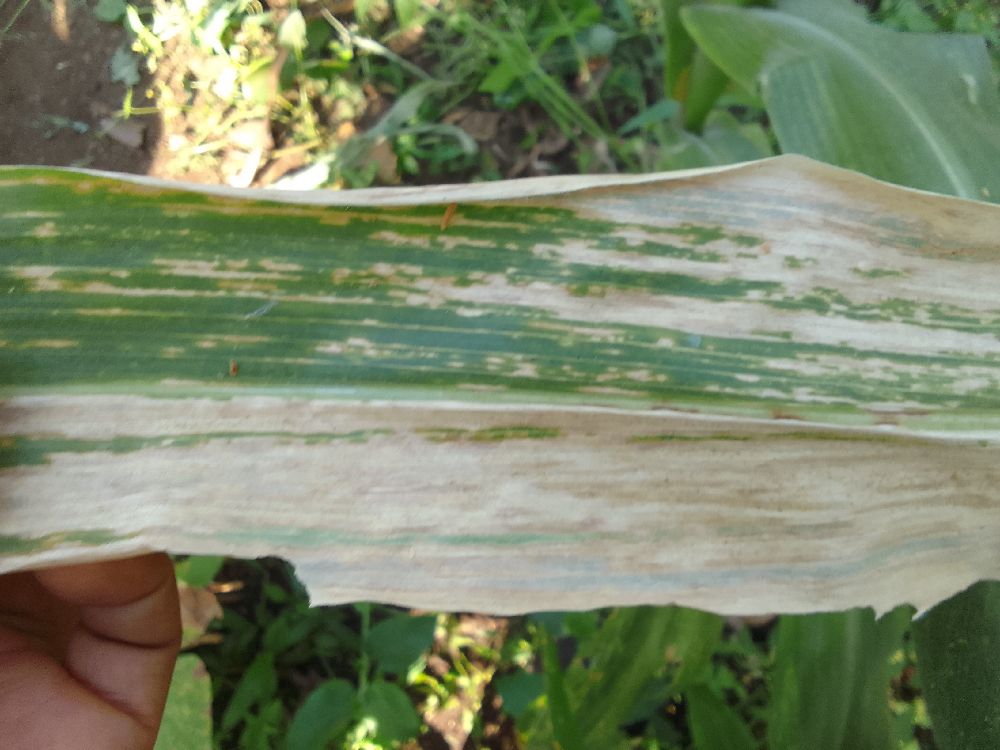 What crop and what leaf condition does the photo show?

maize, maize lethal necrosis
